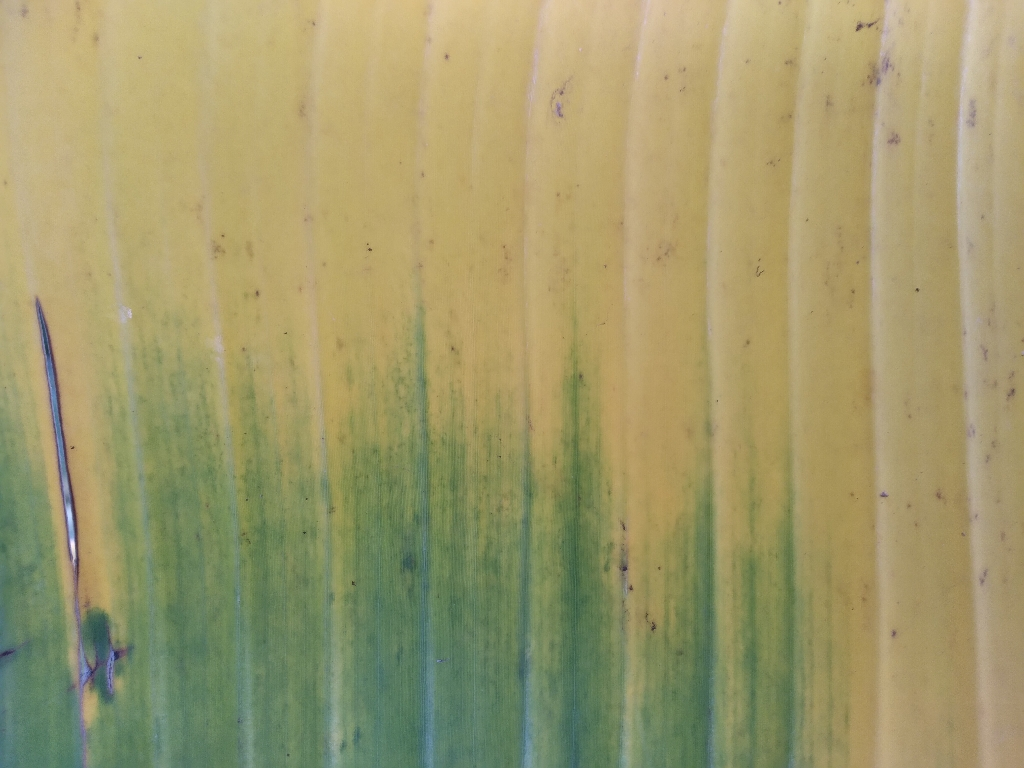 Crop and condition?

banana, fusarium wilt race 1
